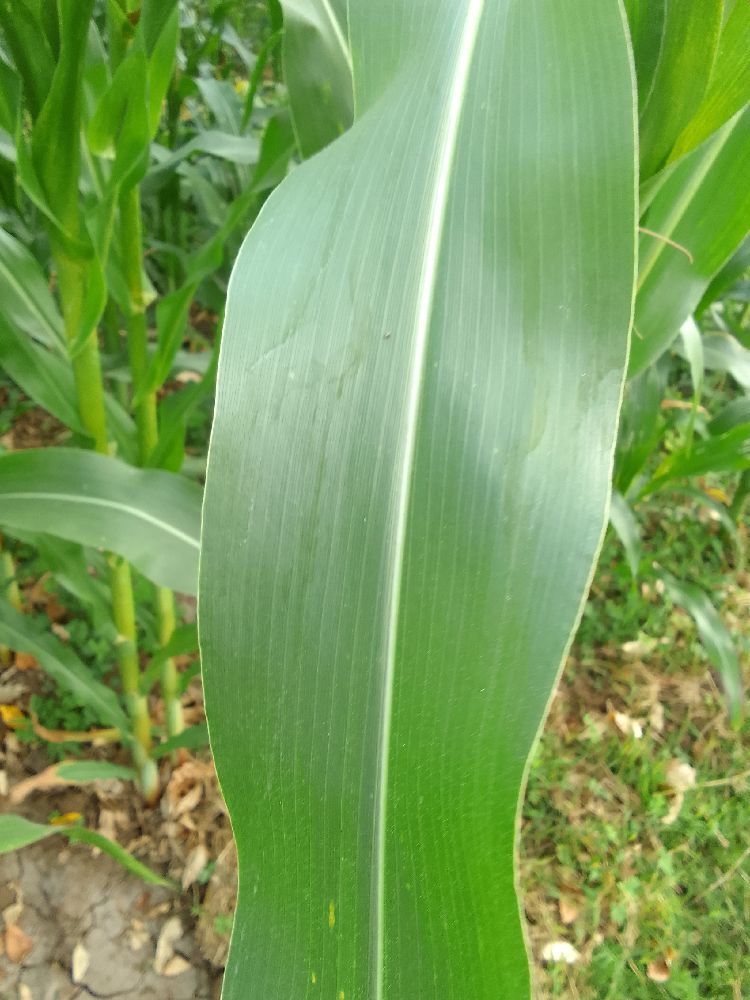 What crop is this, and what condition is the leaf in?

maize, healthy
